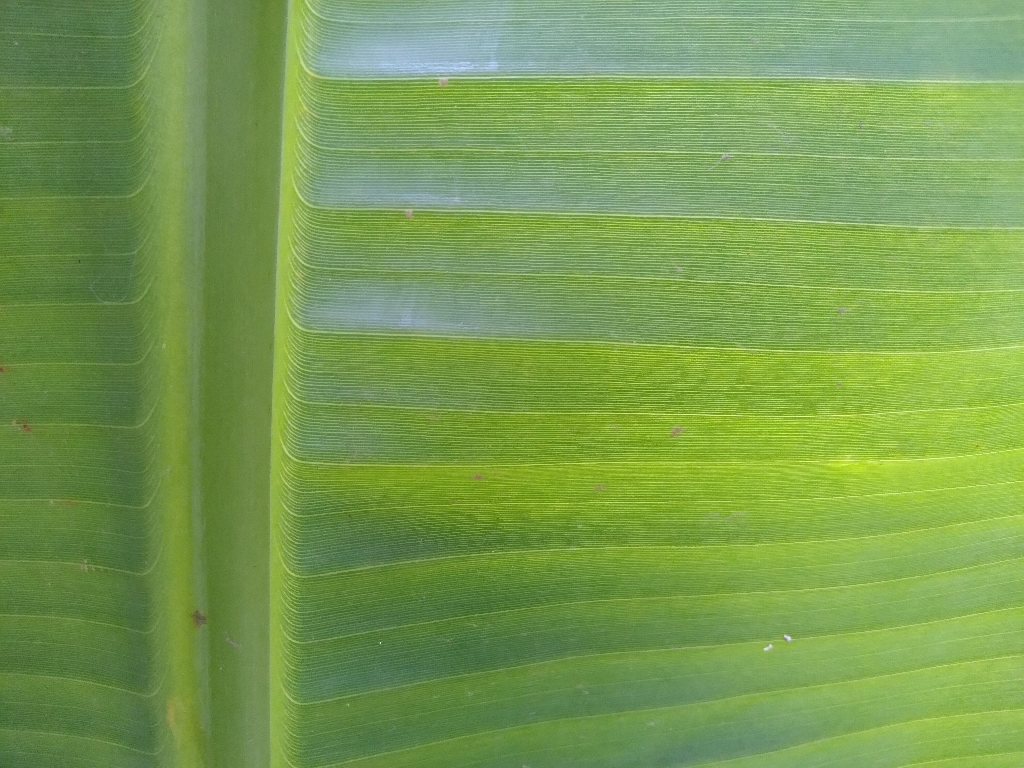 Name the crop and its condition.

banana, healthy
